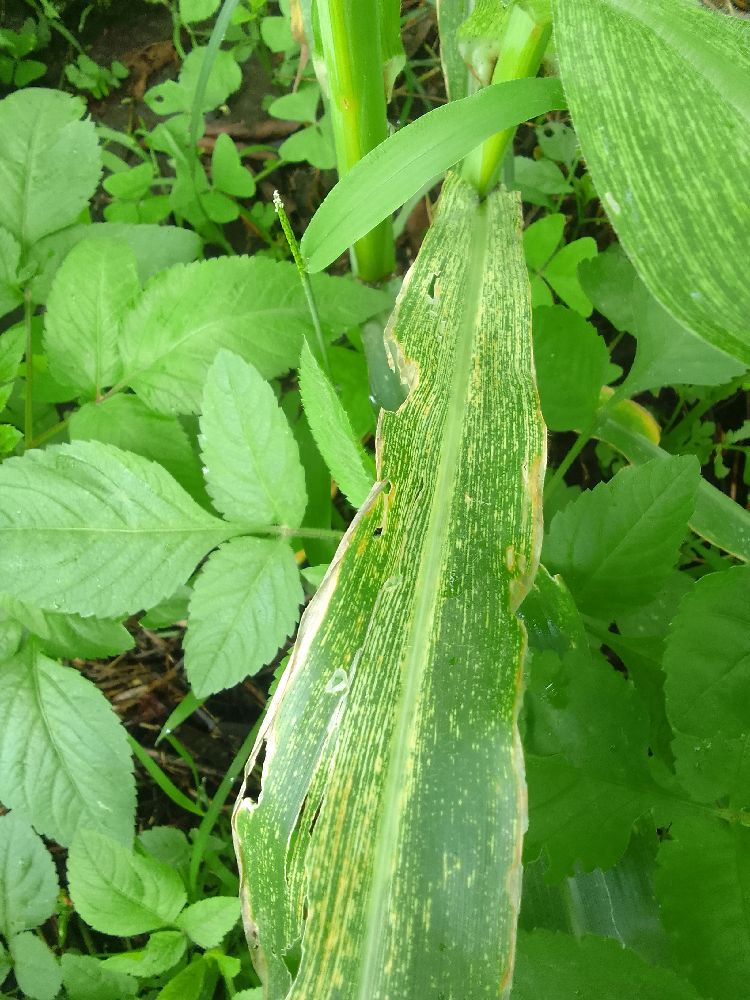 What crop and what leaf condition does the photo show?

maize, maize streak virus
